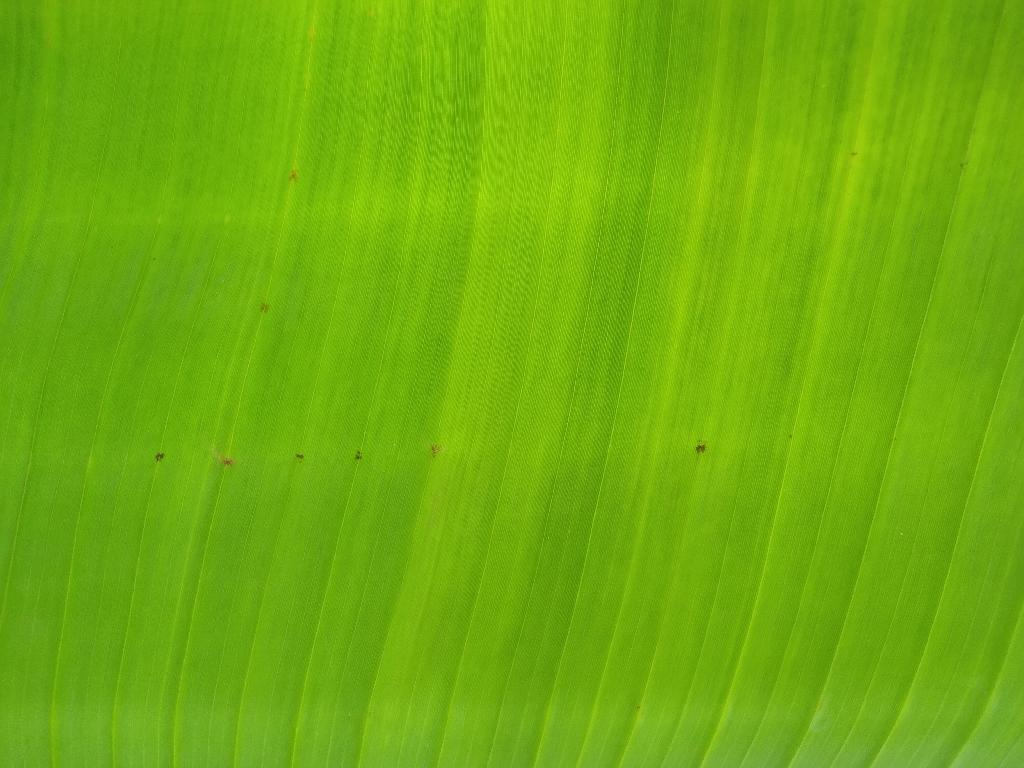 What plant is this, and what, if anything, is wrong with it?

banana, healthy
